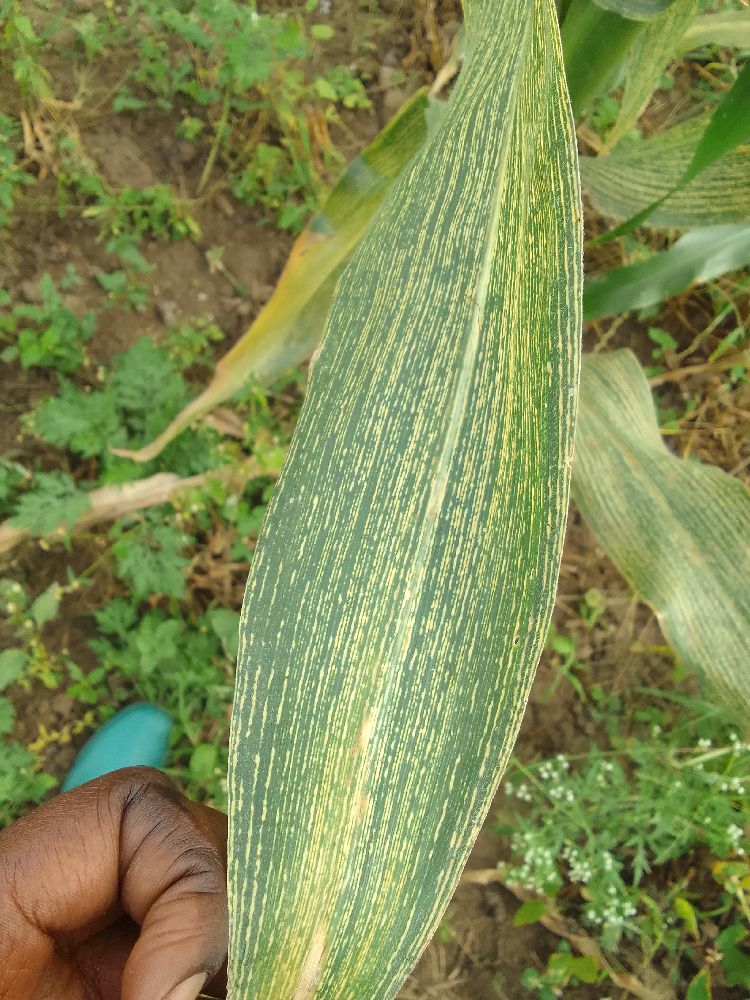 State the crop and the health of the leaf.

maize, maize streak virus
